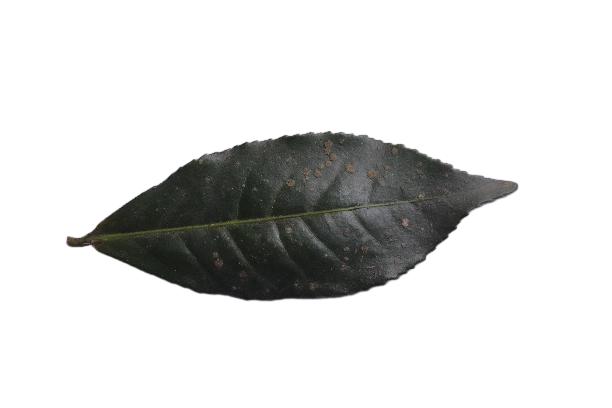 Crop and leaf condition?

tea, algal leaf
